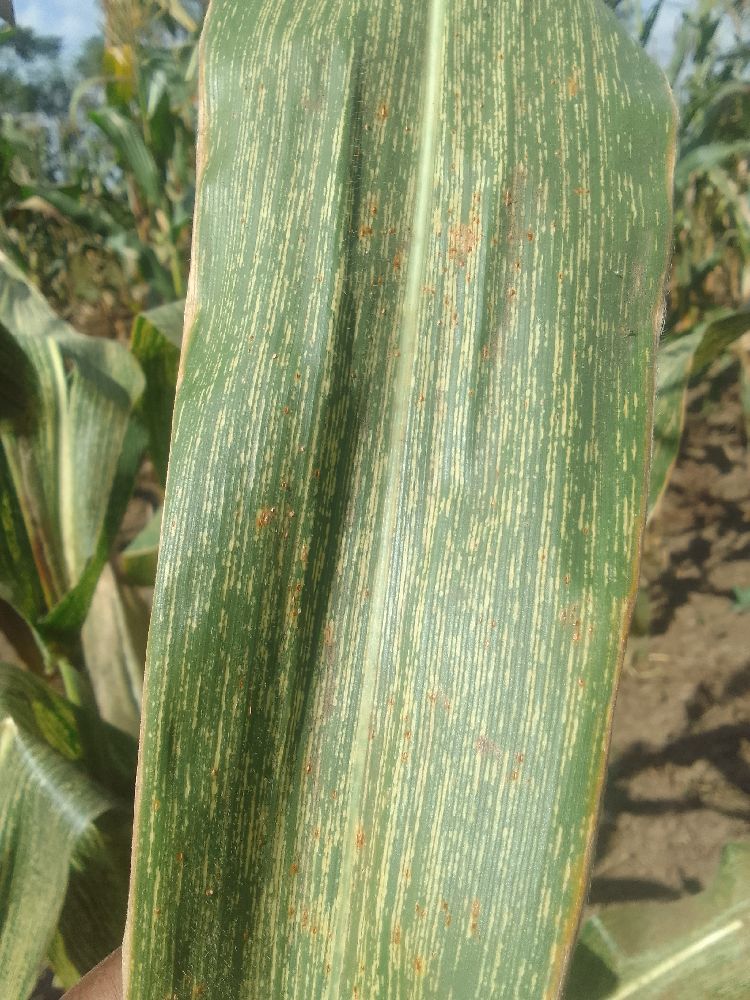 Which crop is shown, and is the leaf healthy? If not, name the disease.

maize, maize streak virus
